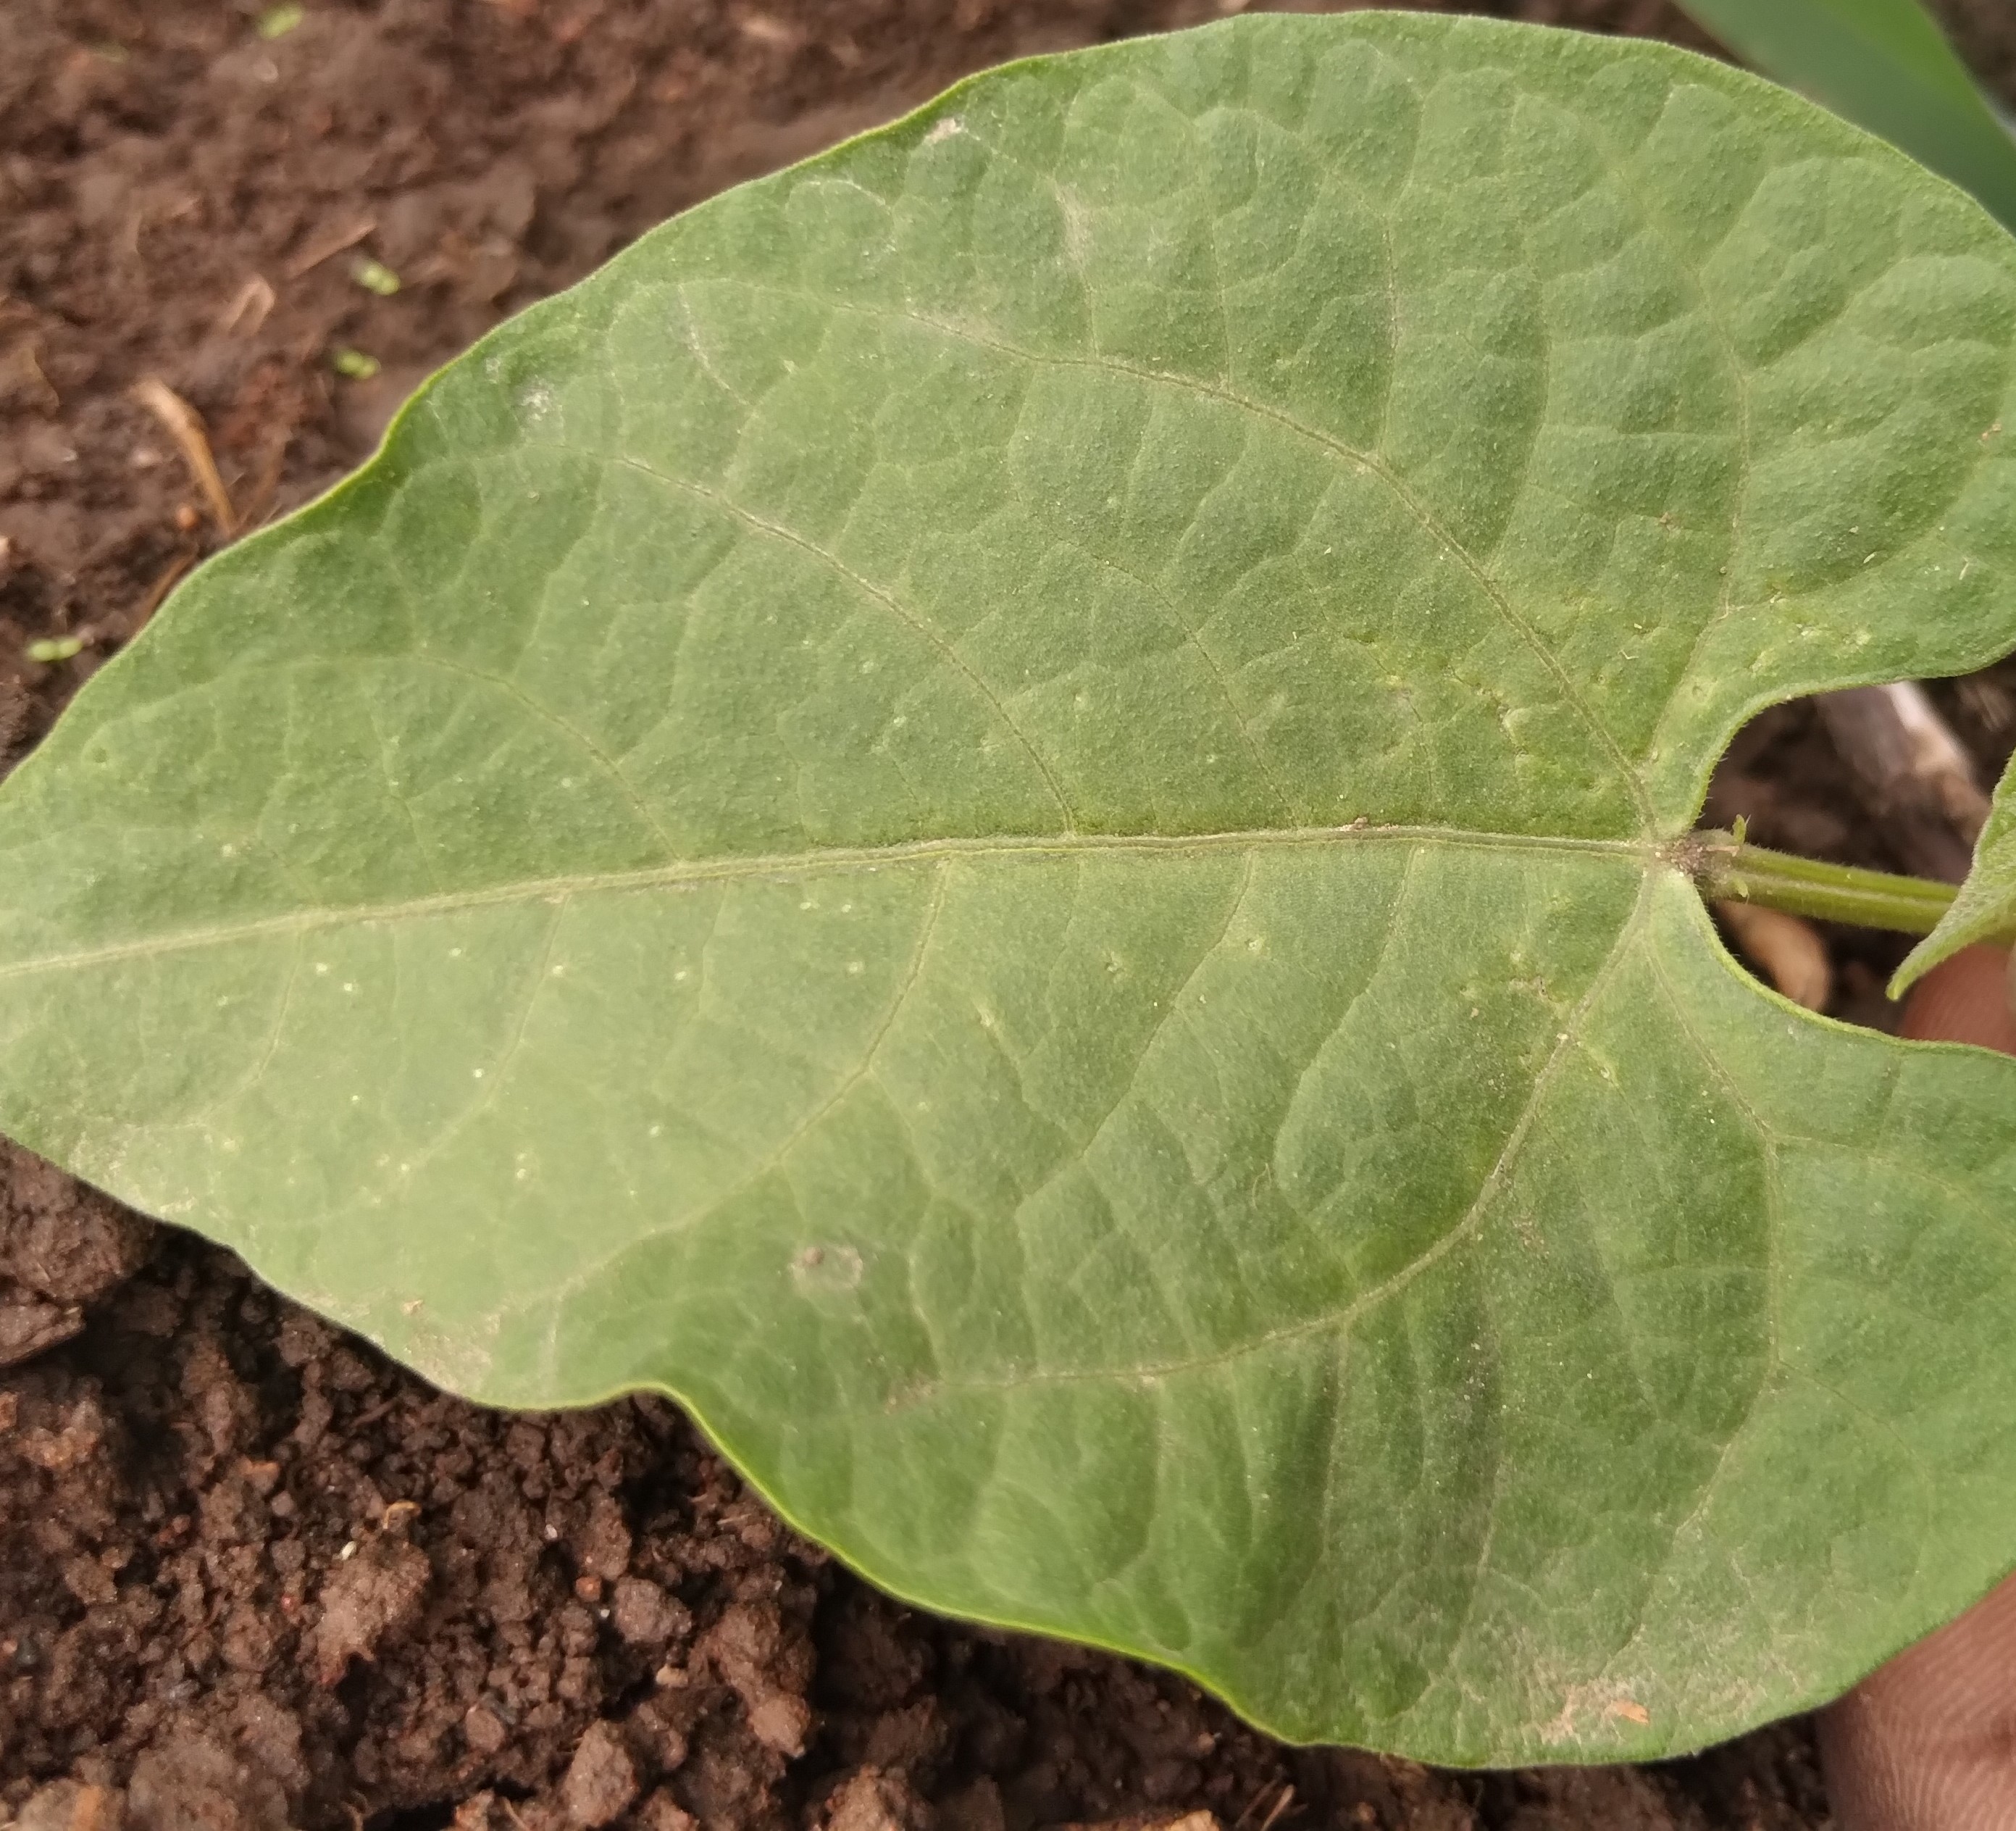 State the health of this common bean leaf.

healthy
